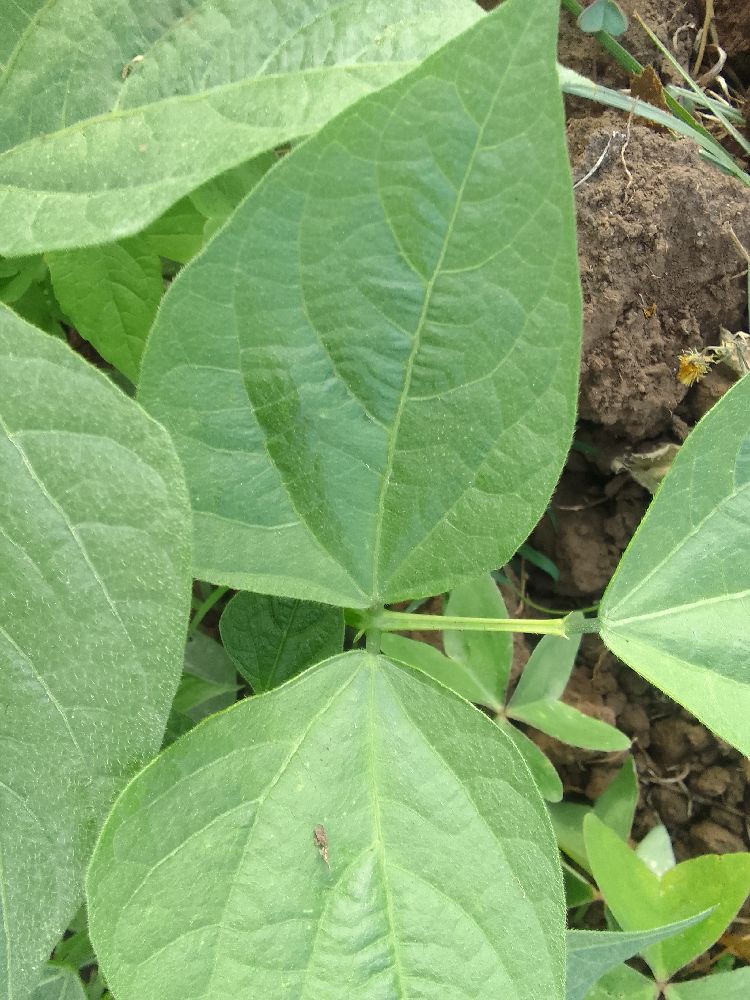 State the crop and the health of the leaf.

common bean, healthy
